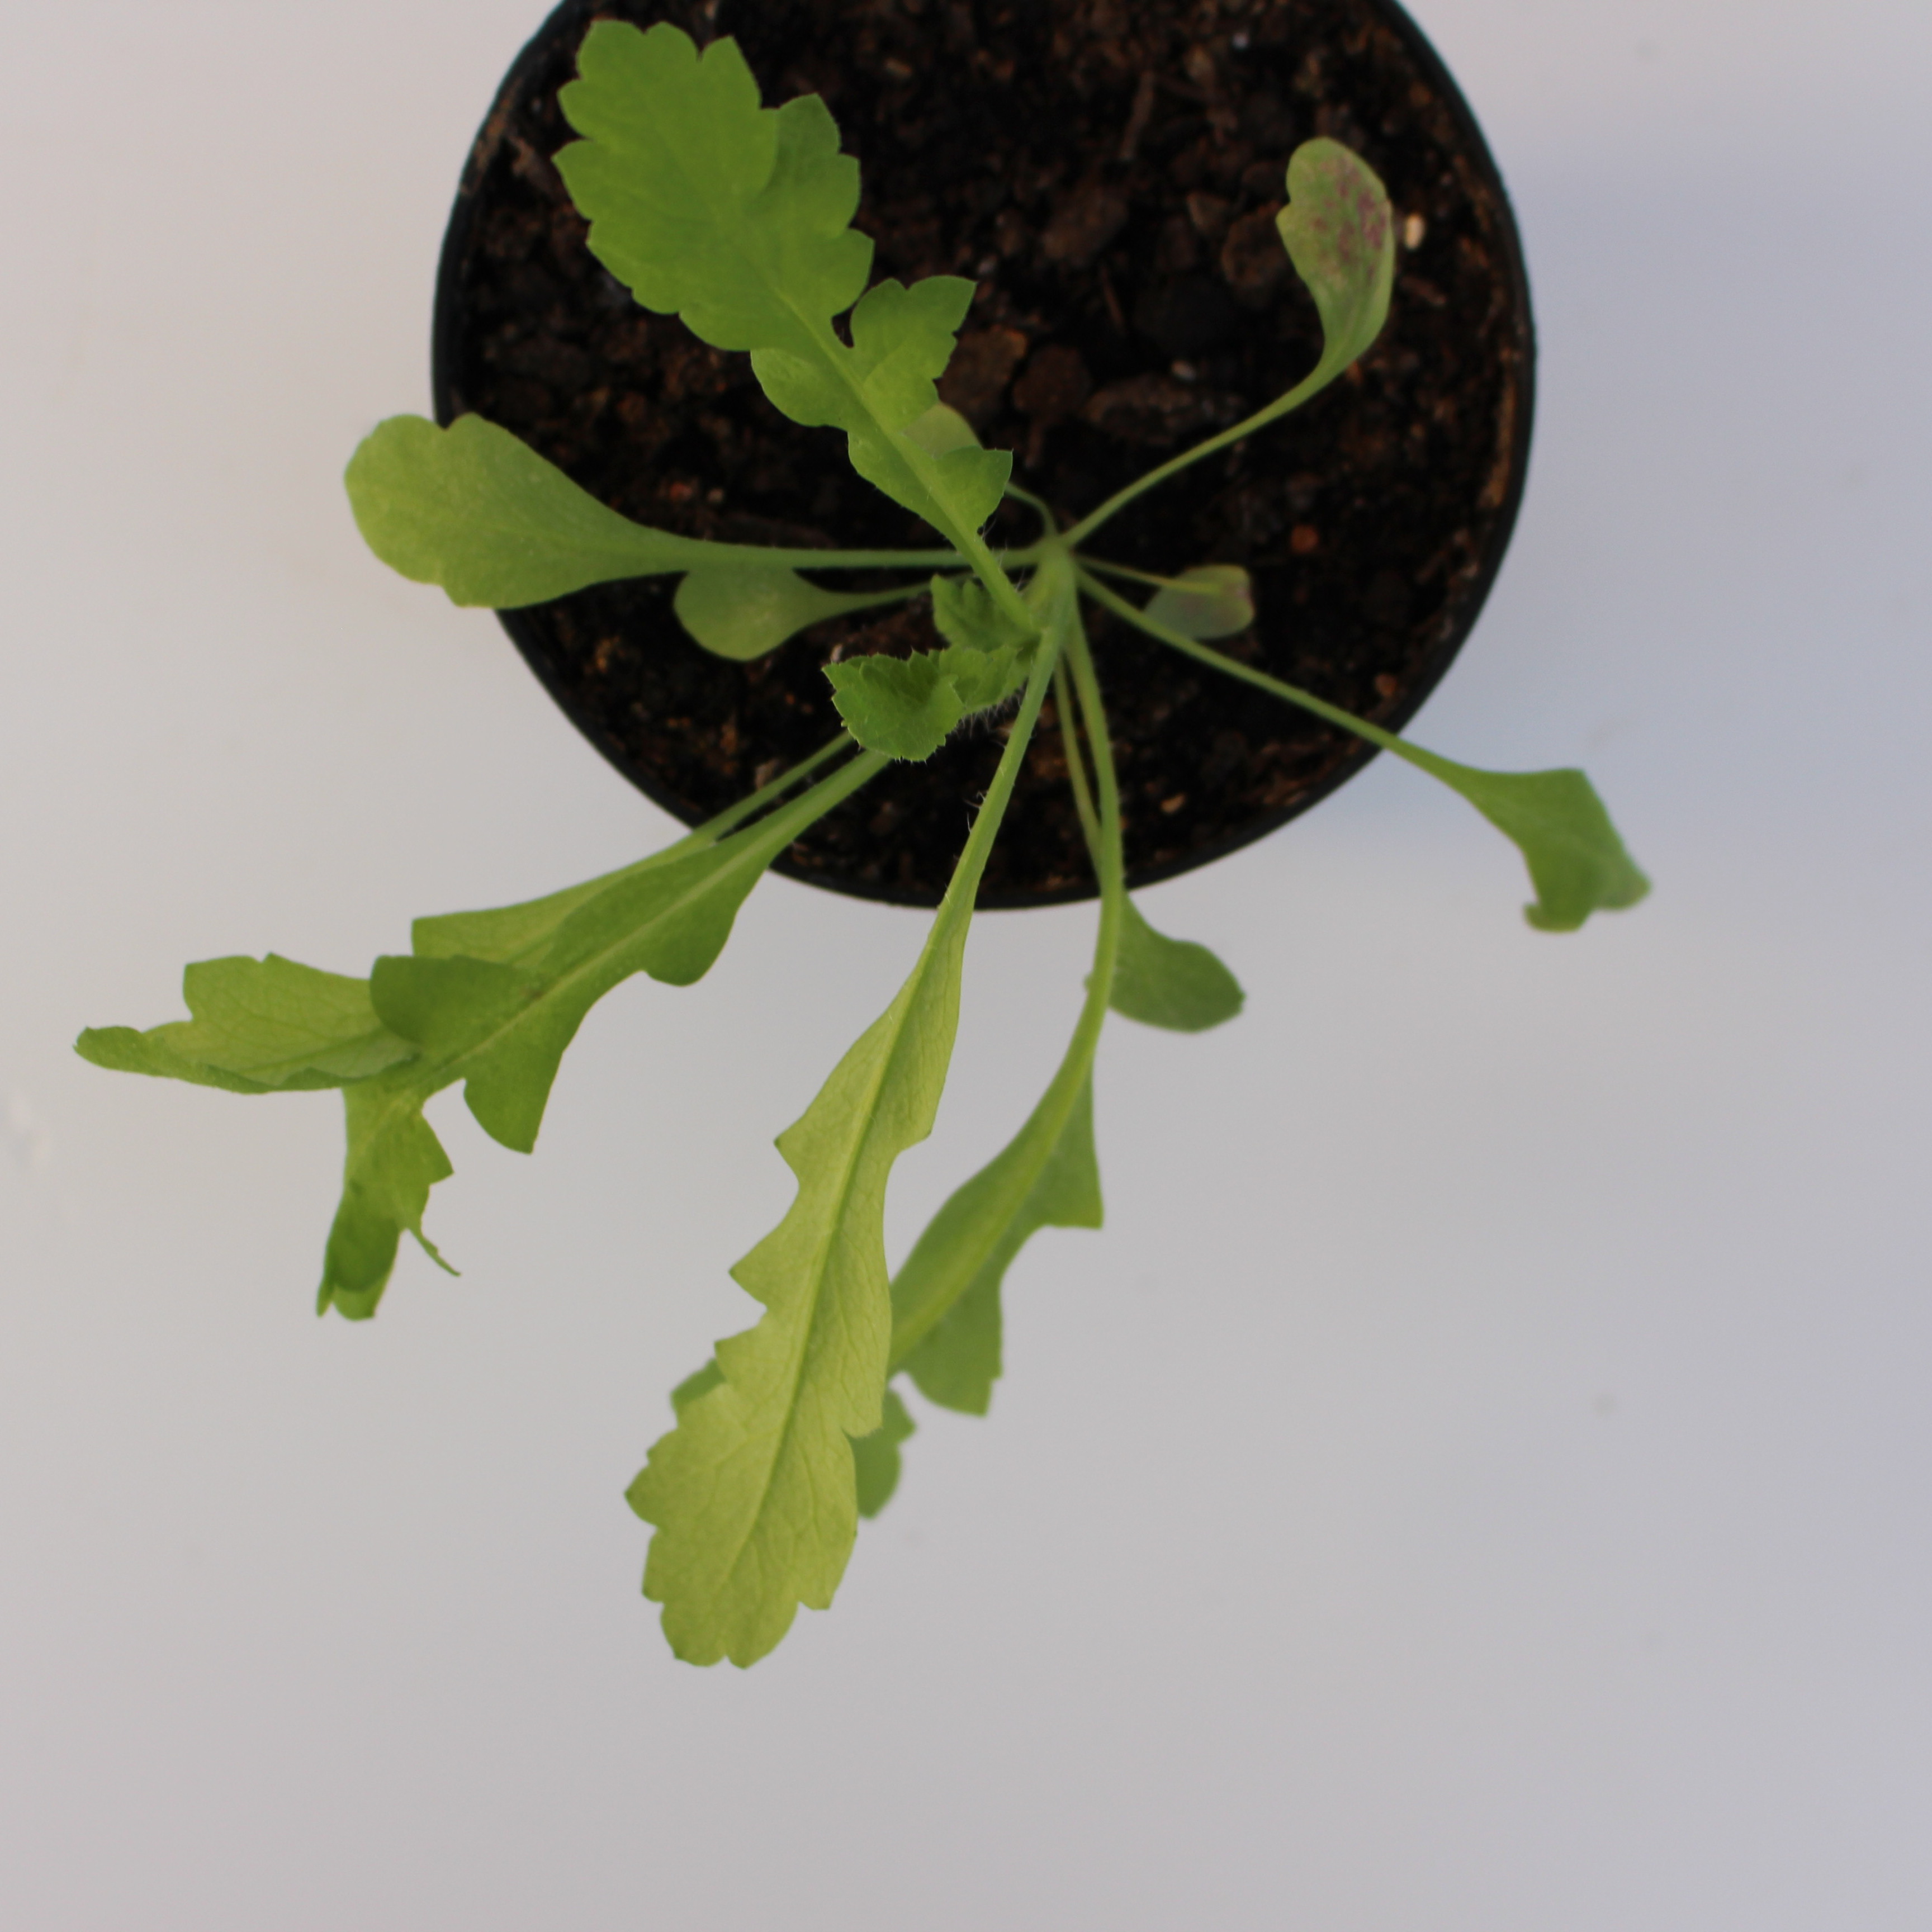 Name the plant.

Papaver rhoeas
